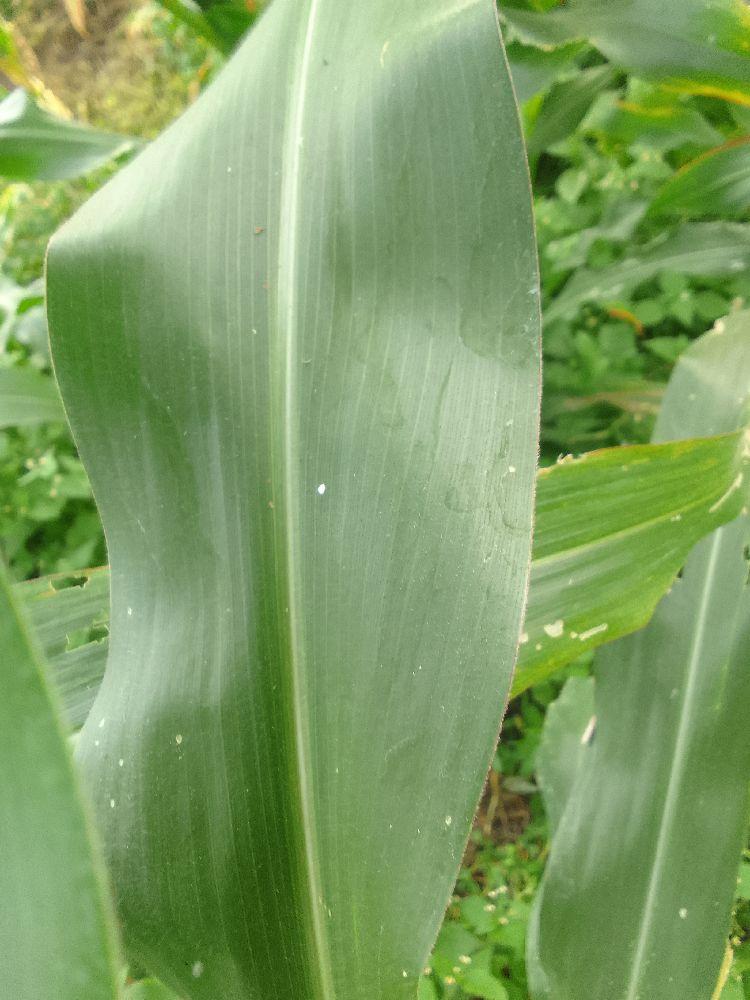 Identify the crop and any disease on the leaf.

maize, healthy
